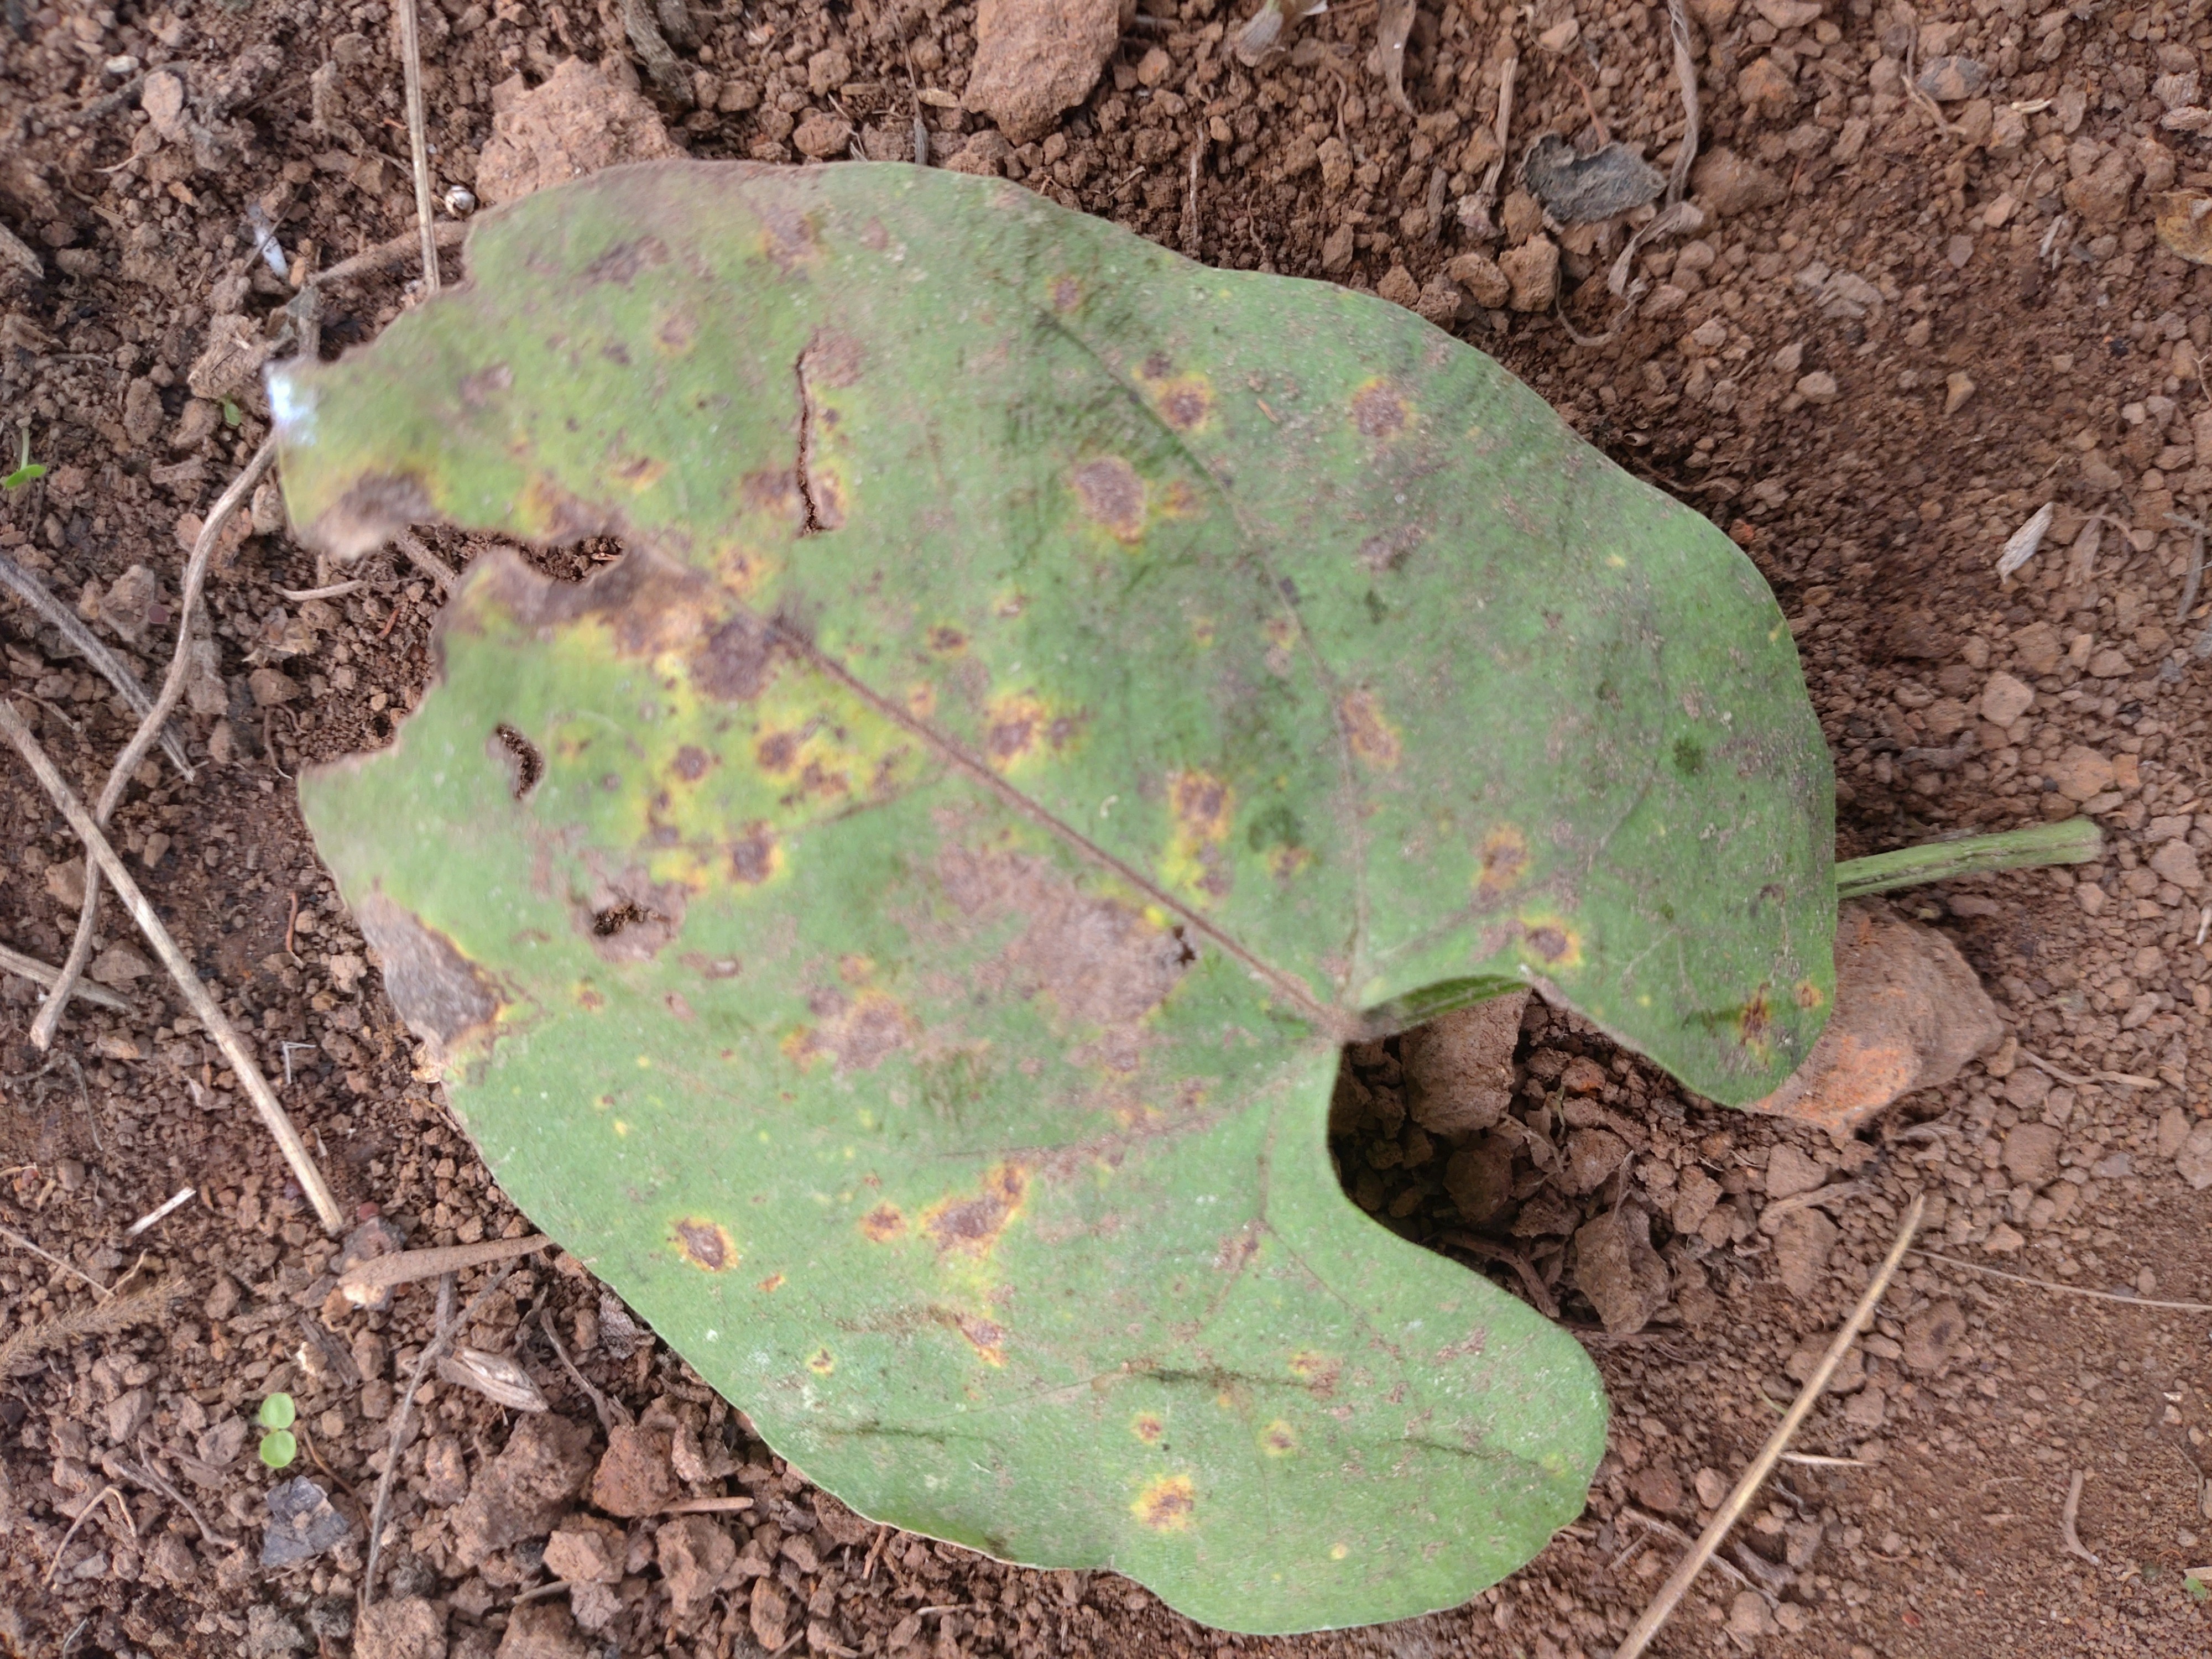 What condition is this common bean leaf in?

anthracnose
